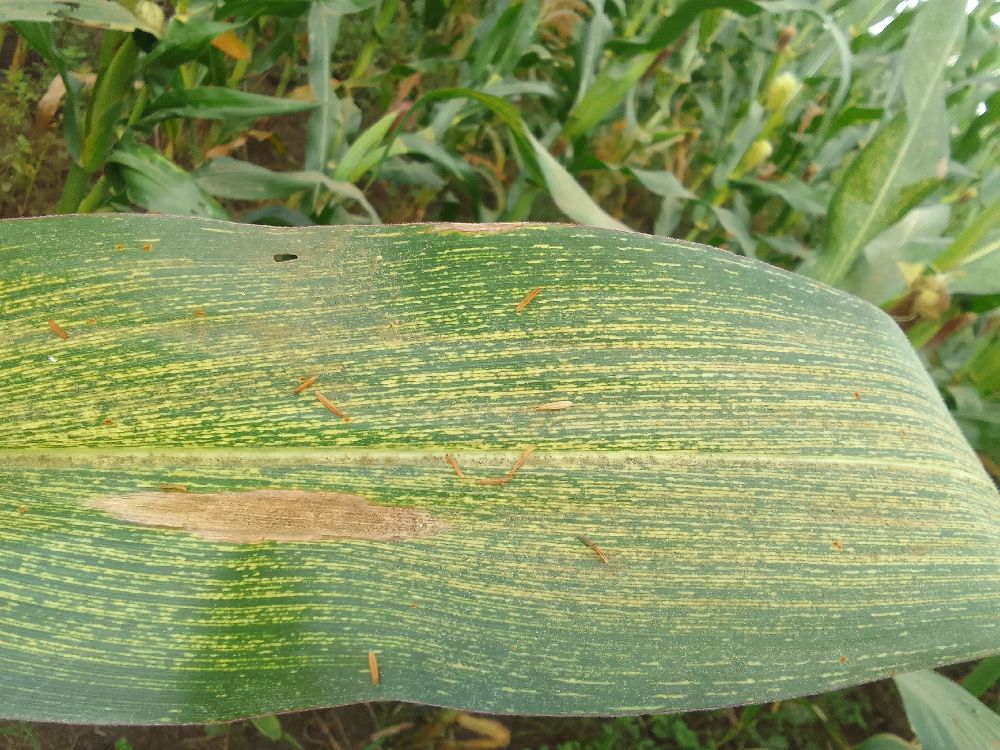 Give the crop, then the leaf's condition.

maize, maize streak virus
